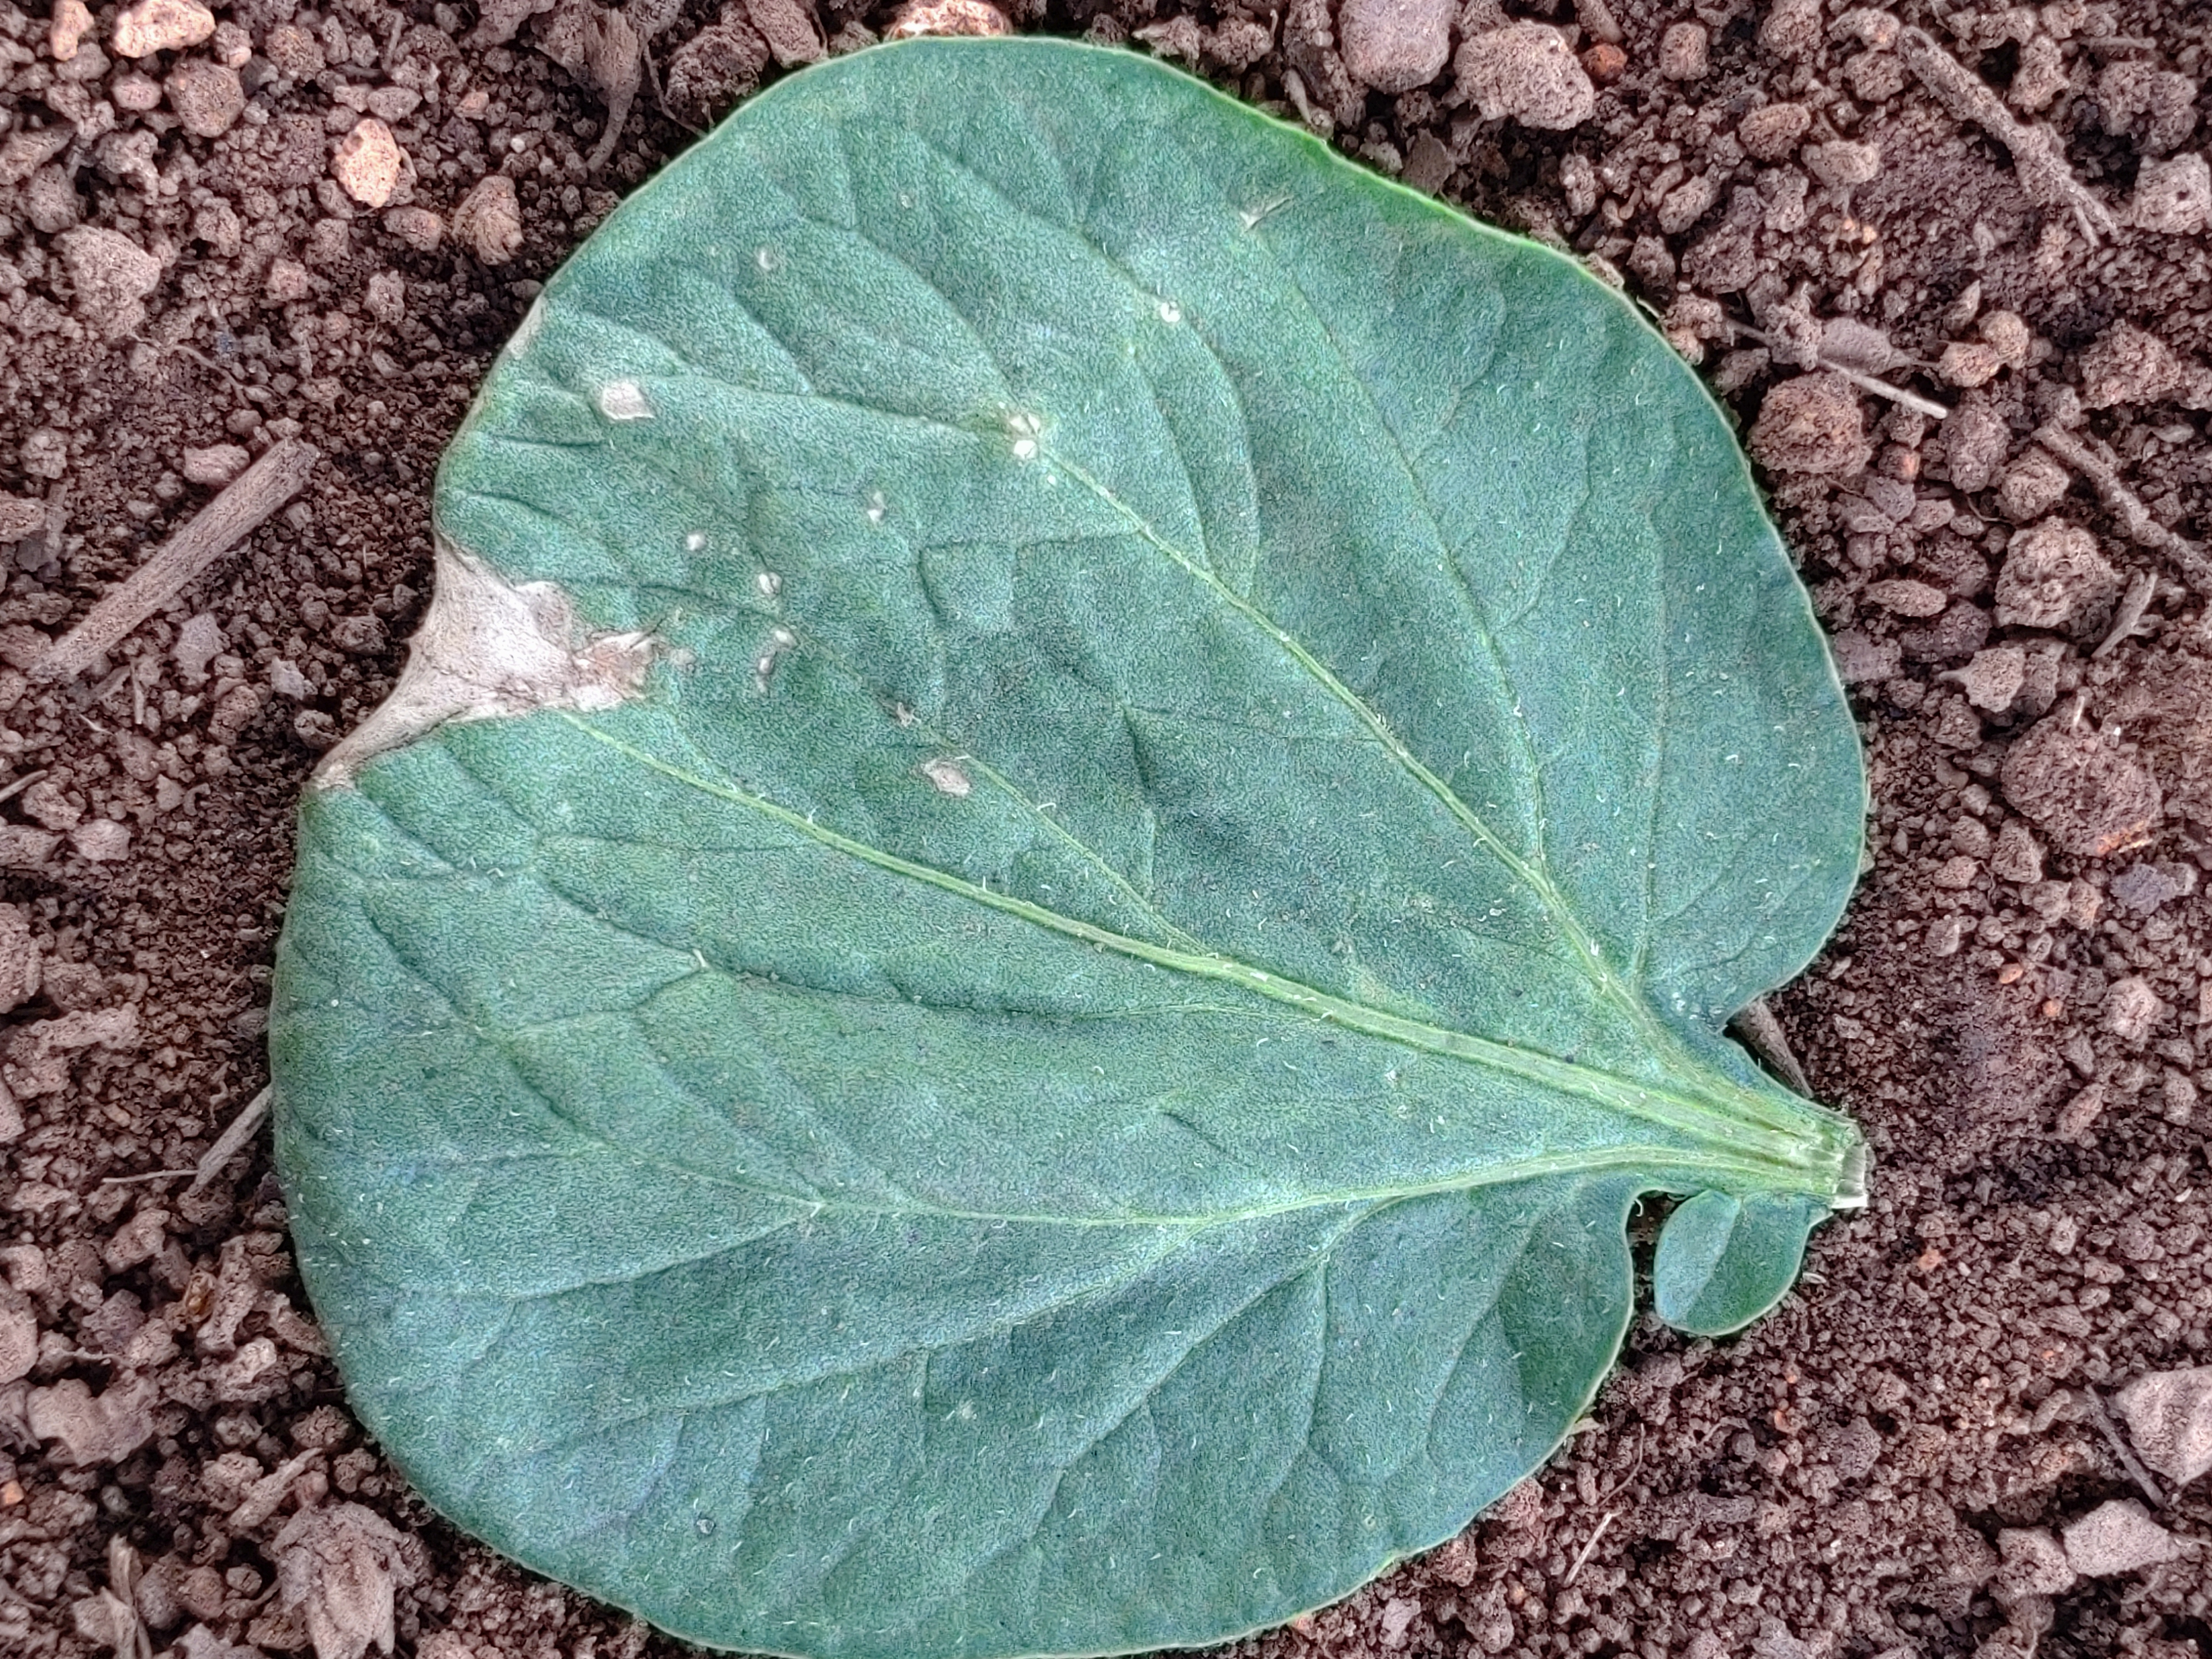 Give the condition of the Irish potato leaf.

early blight
